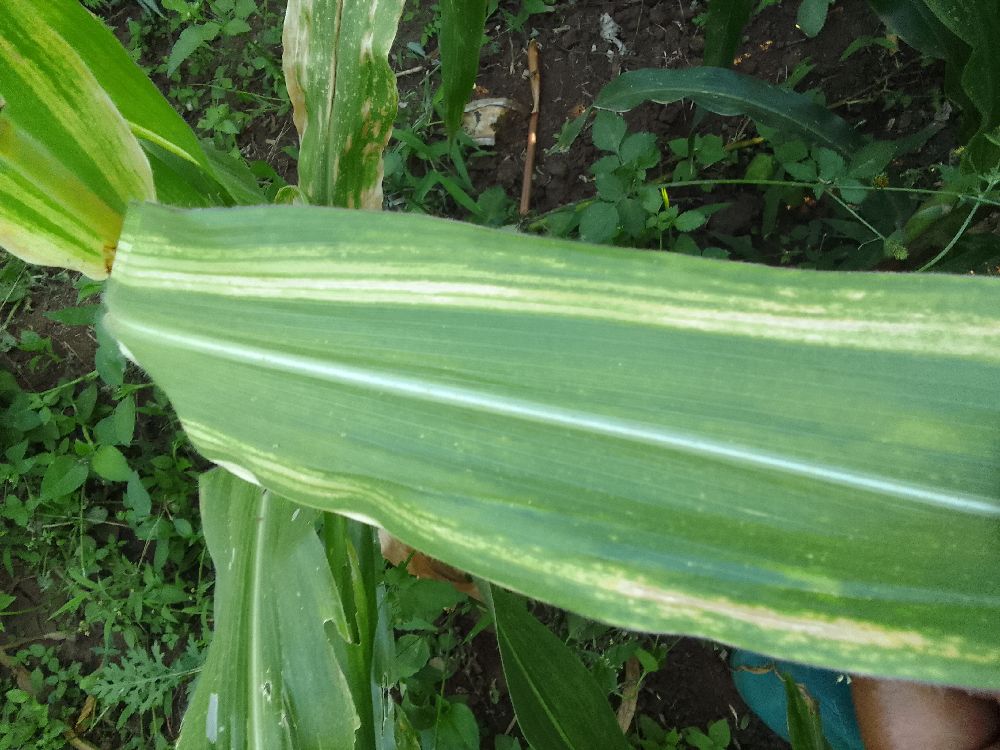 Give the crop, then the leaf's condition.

maize, maize lethal necrosis
